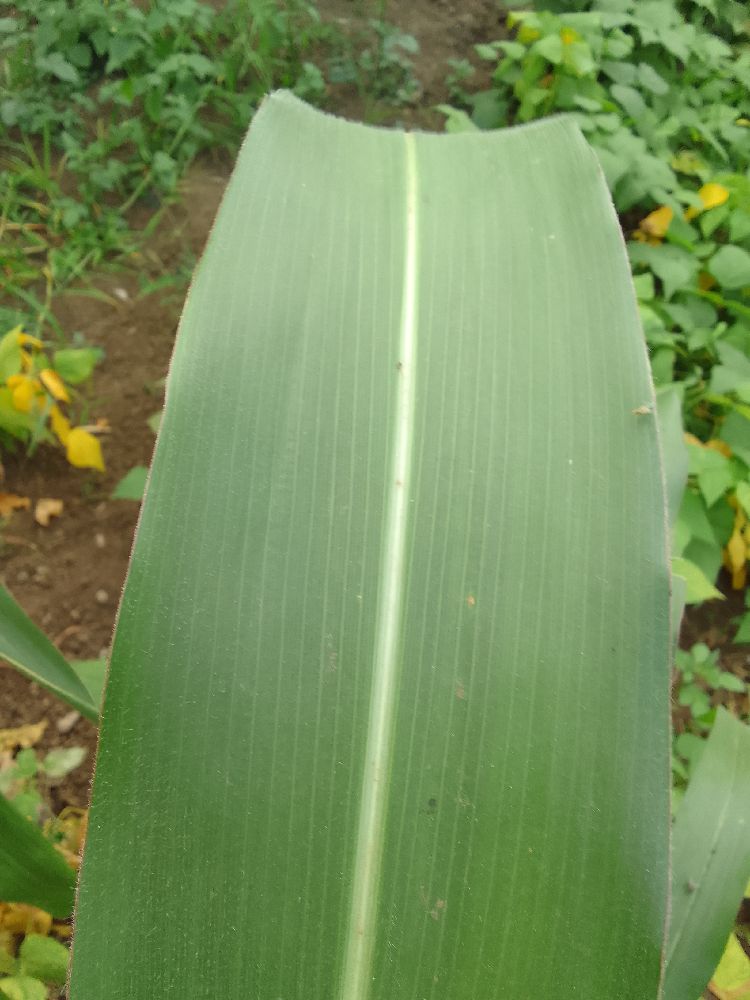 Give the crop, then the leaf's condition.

maize, healthy
